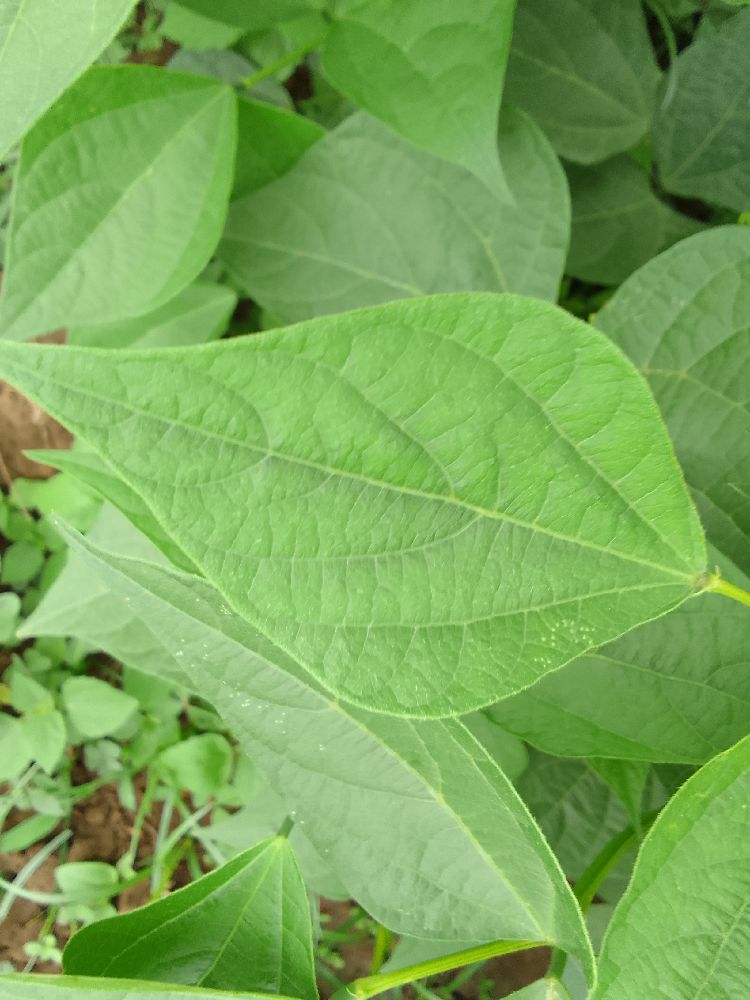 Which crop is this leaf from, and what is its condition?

common bean, healthy
